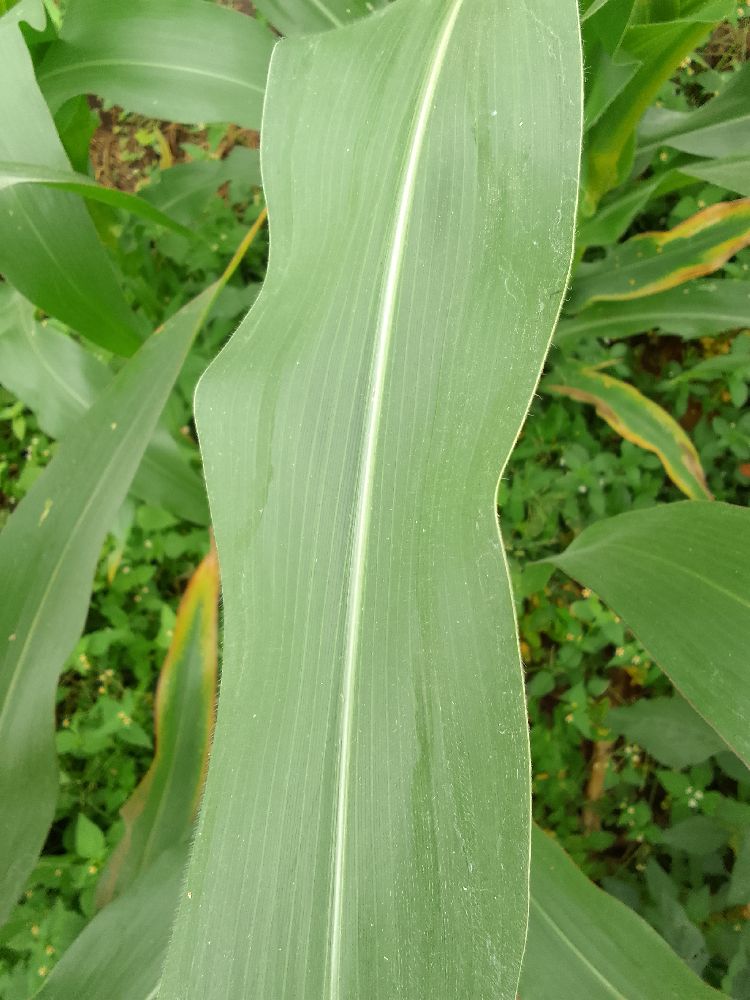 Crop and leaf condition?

maize, healthy
